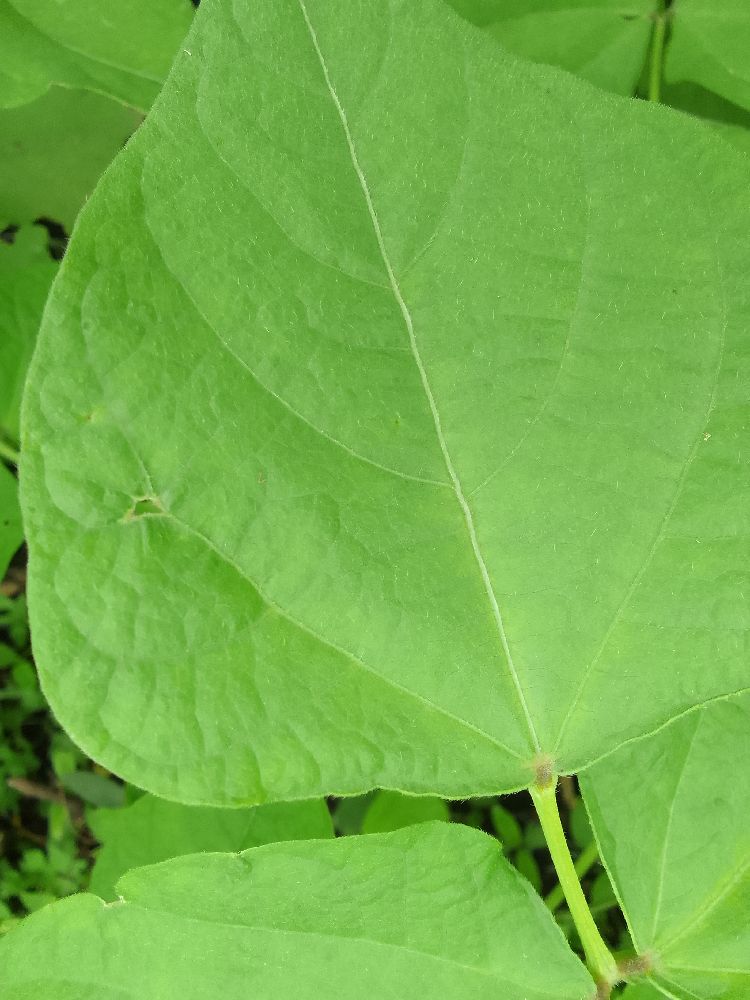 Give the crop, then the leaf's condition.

common bean, healthy
